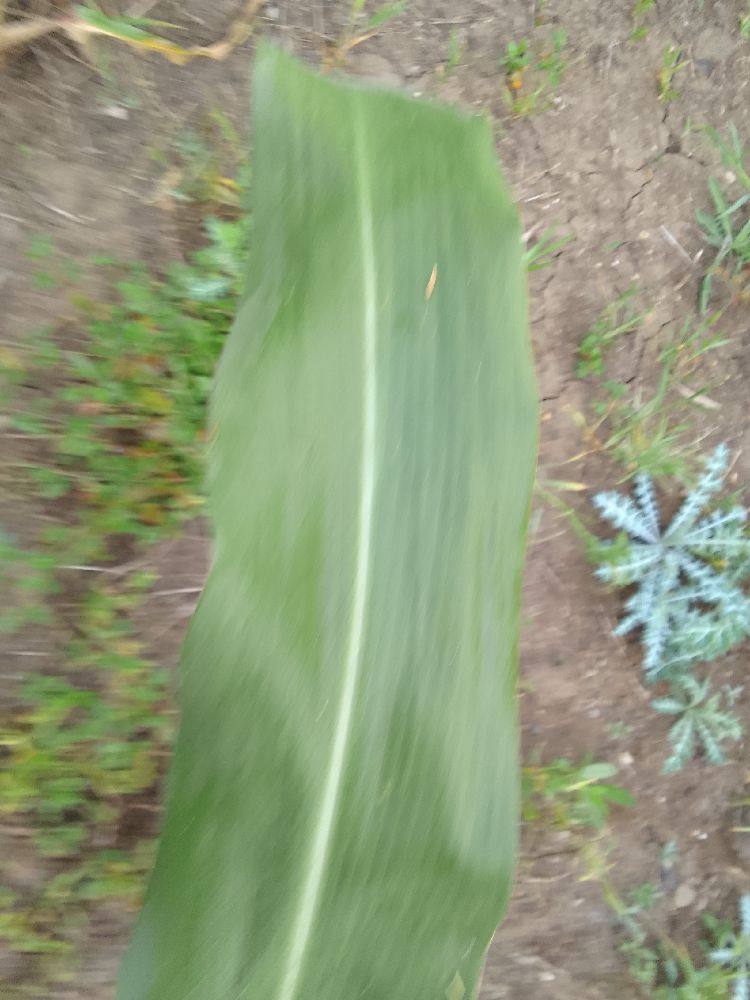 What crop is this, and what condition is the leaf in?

maize, healthy
